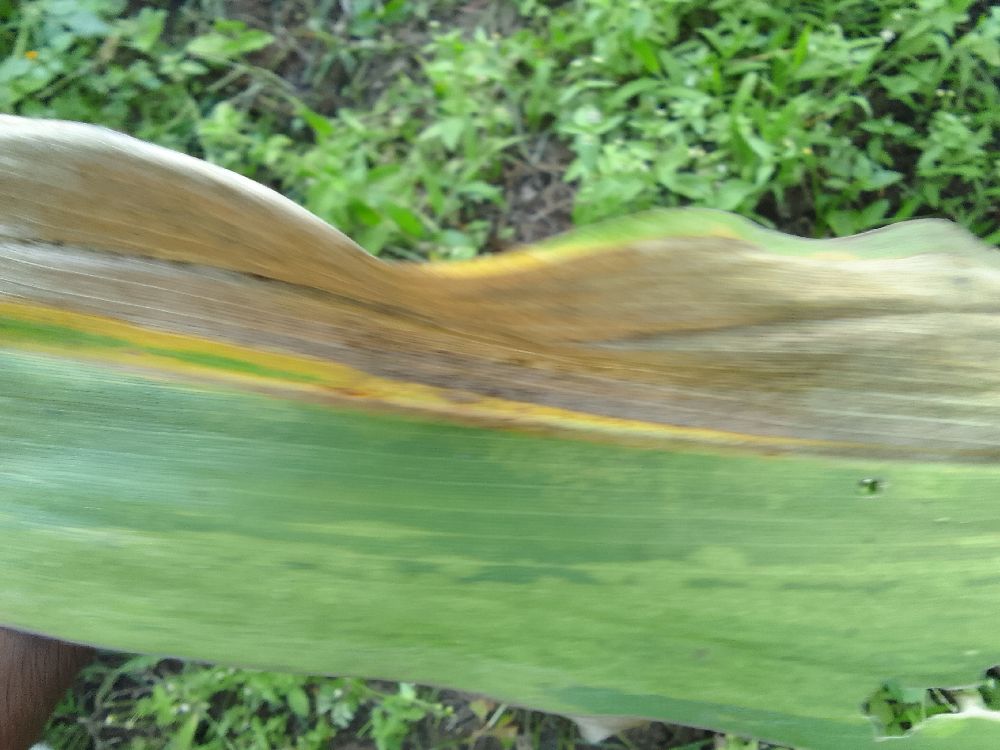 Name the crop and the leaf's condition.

maize, maize lethal necrosis
